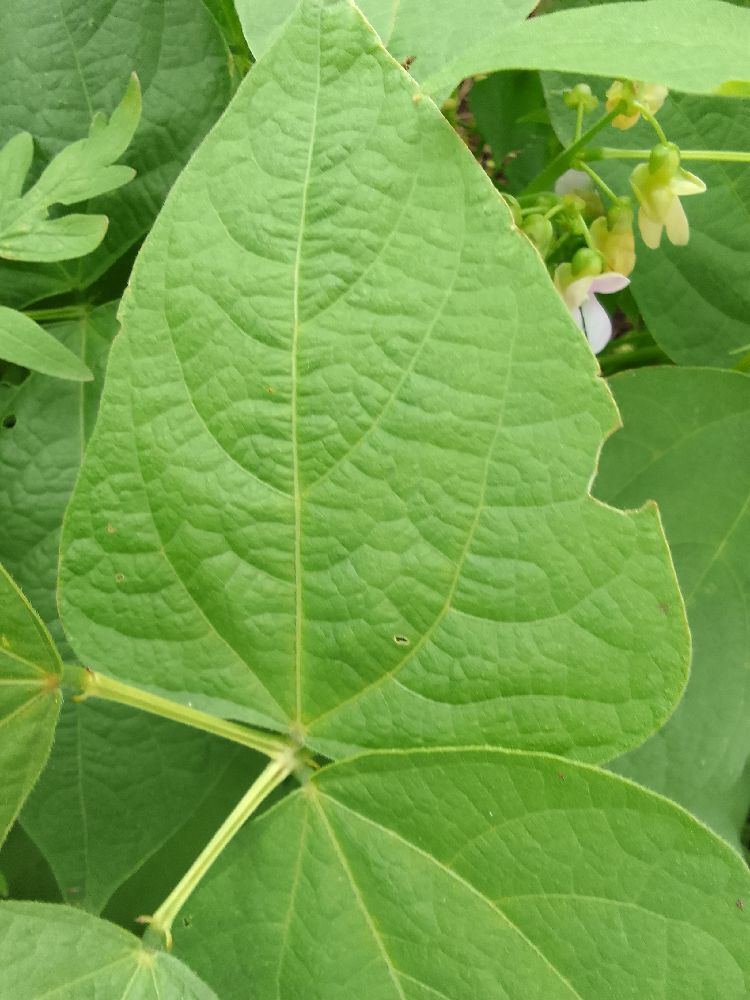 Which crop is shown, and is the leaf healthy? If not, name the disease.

common bean, healthy
